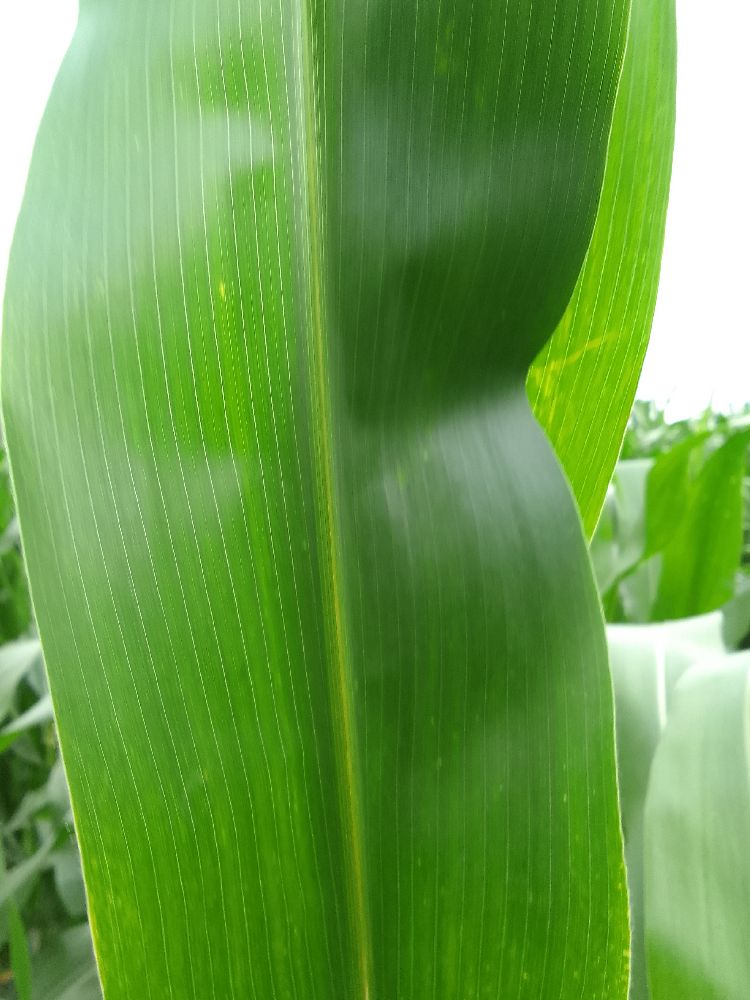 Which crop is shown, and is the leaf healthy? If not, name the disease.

maize, healthy
